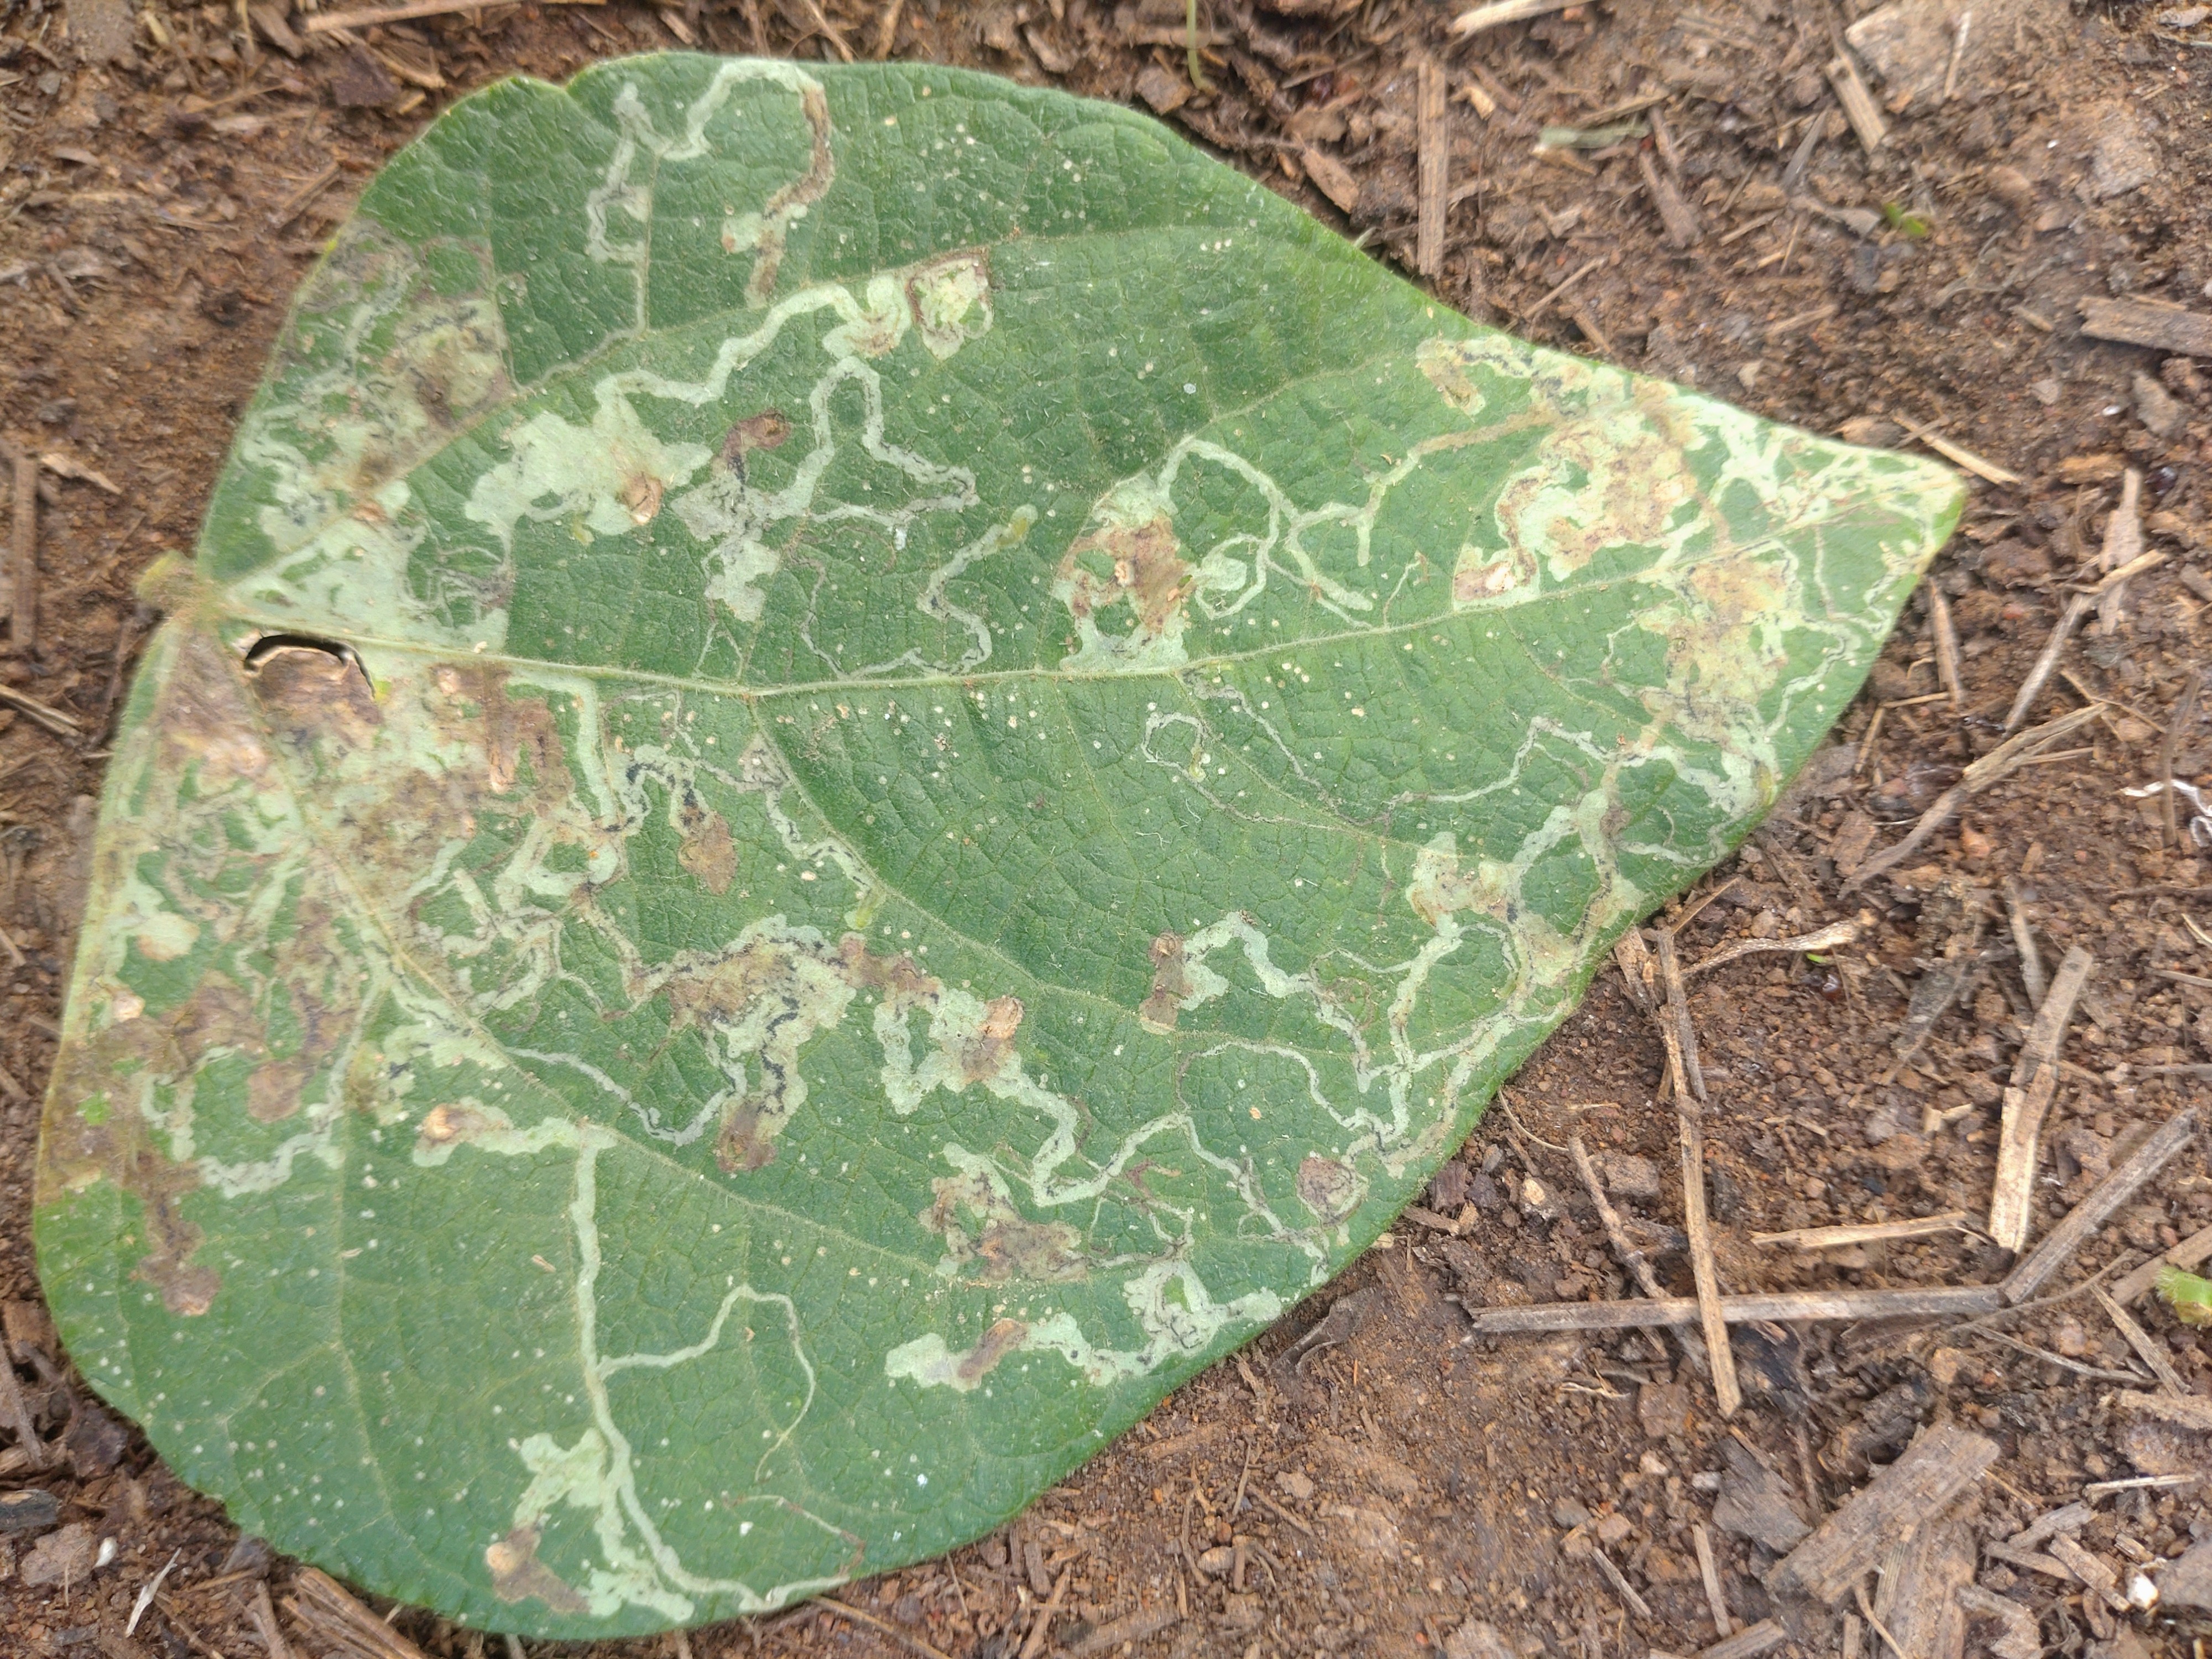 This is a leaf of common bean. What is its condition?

anthracnose
